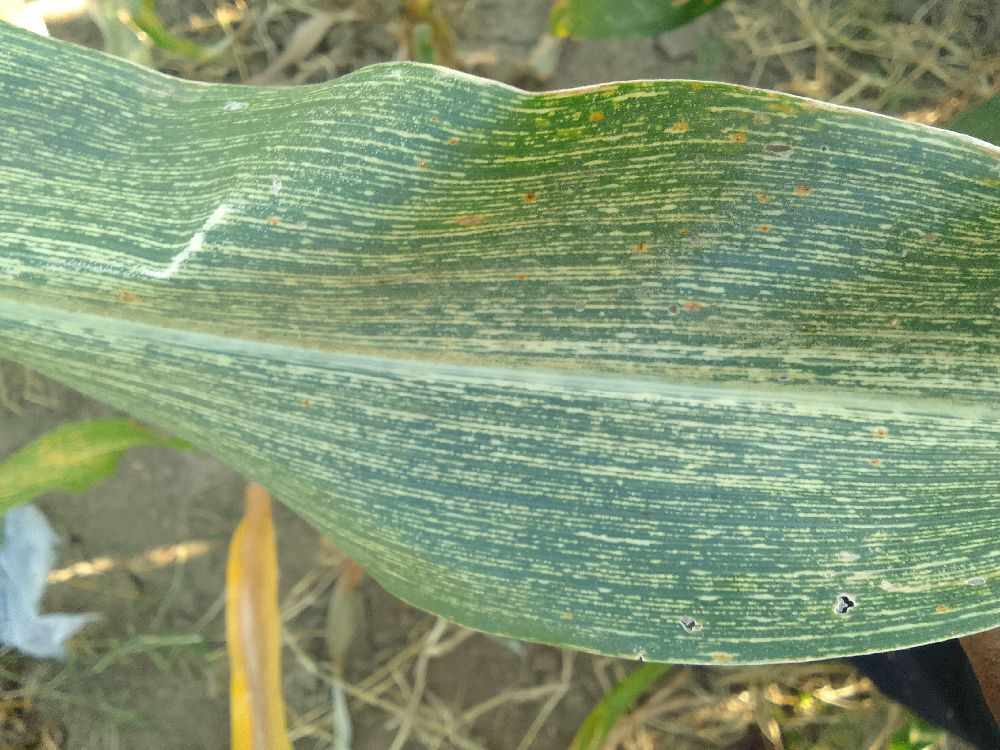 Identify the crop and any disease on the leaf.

maize, maize streak virus
